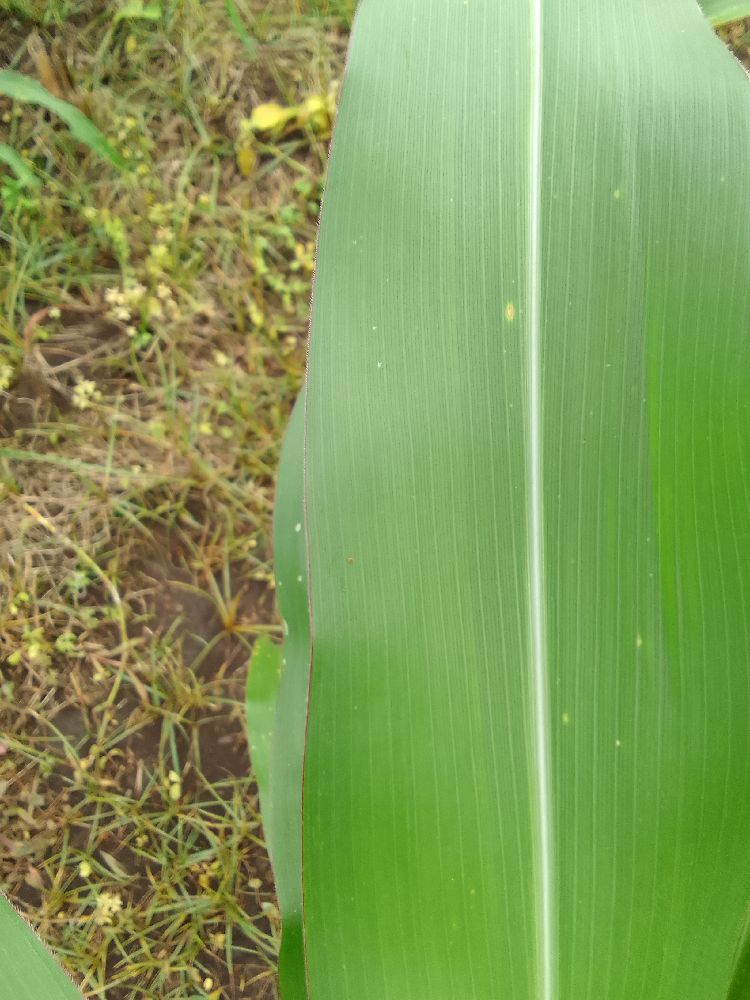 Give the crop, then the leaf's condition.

maize, healthy
